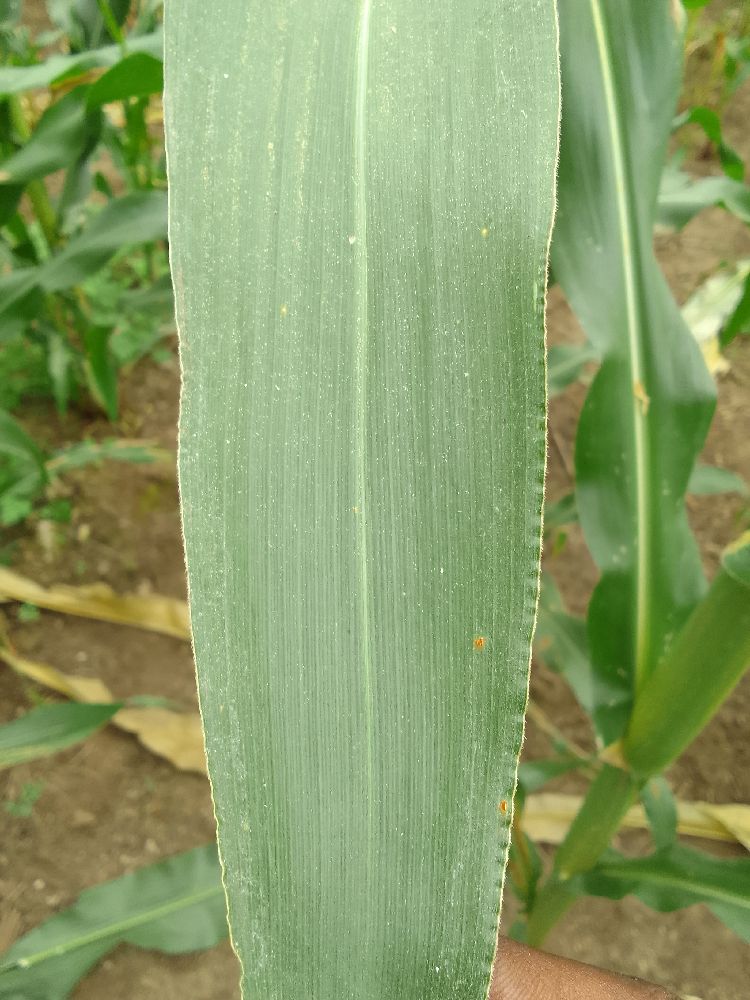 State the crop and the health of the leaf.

maize, healthy
